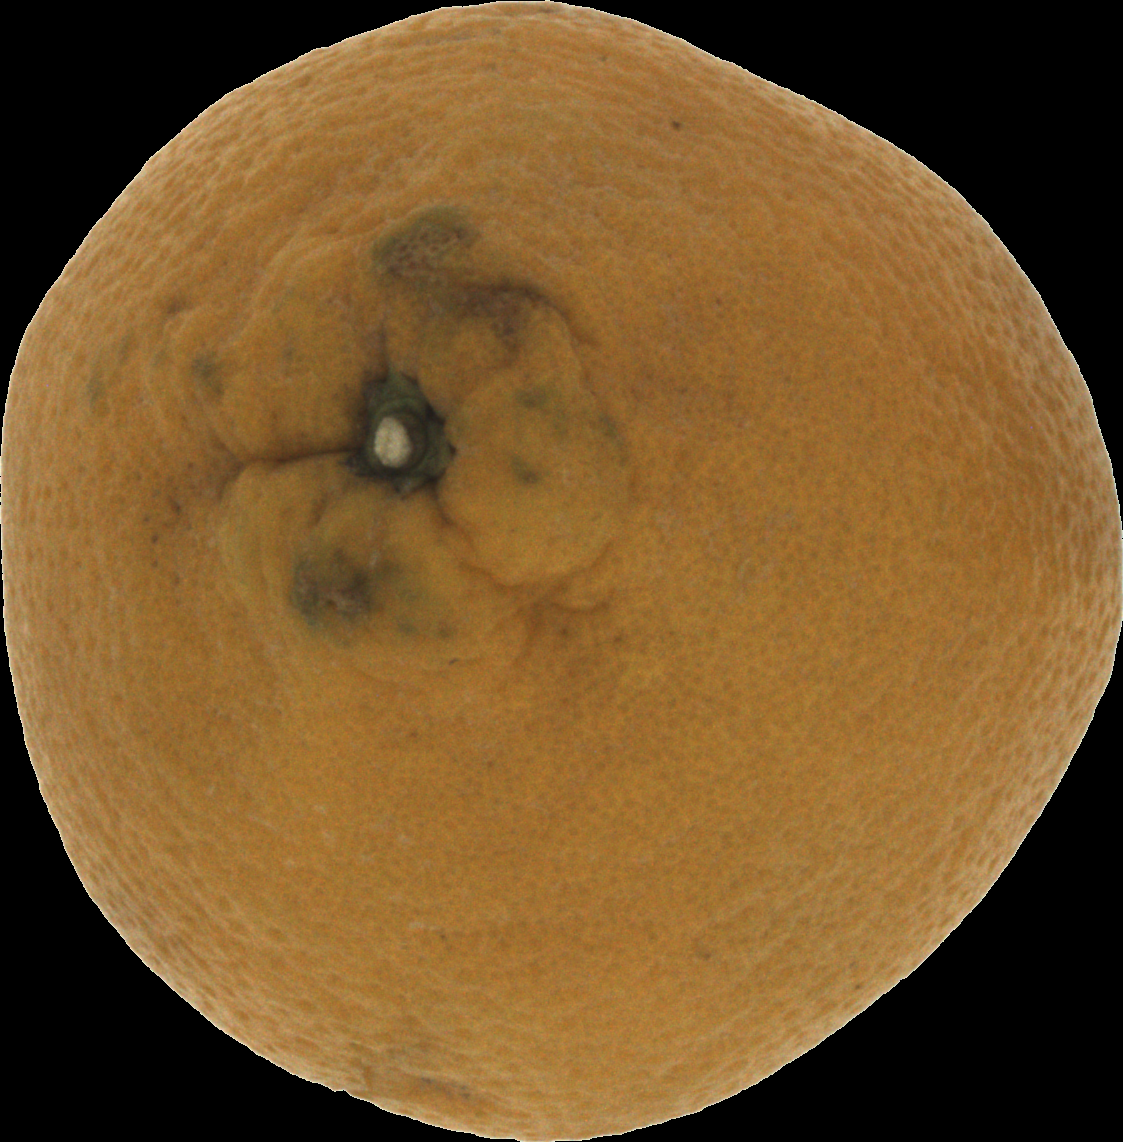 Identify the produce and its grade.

orange, bad
